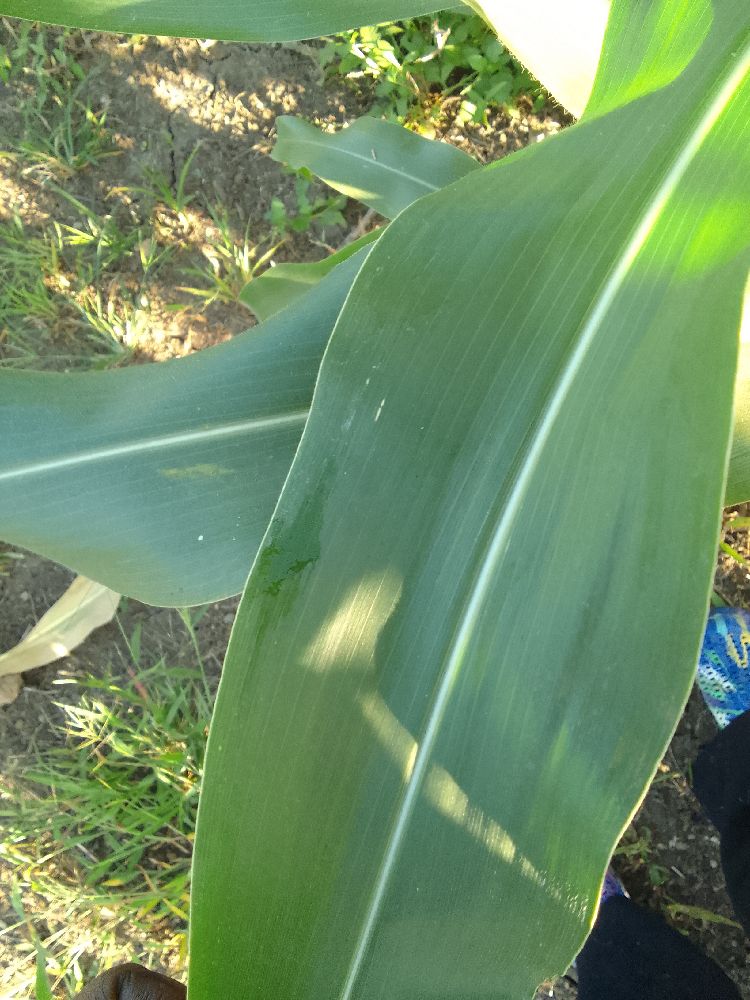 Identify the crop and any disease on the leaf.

maize, healthy
